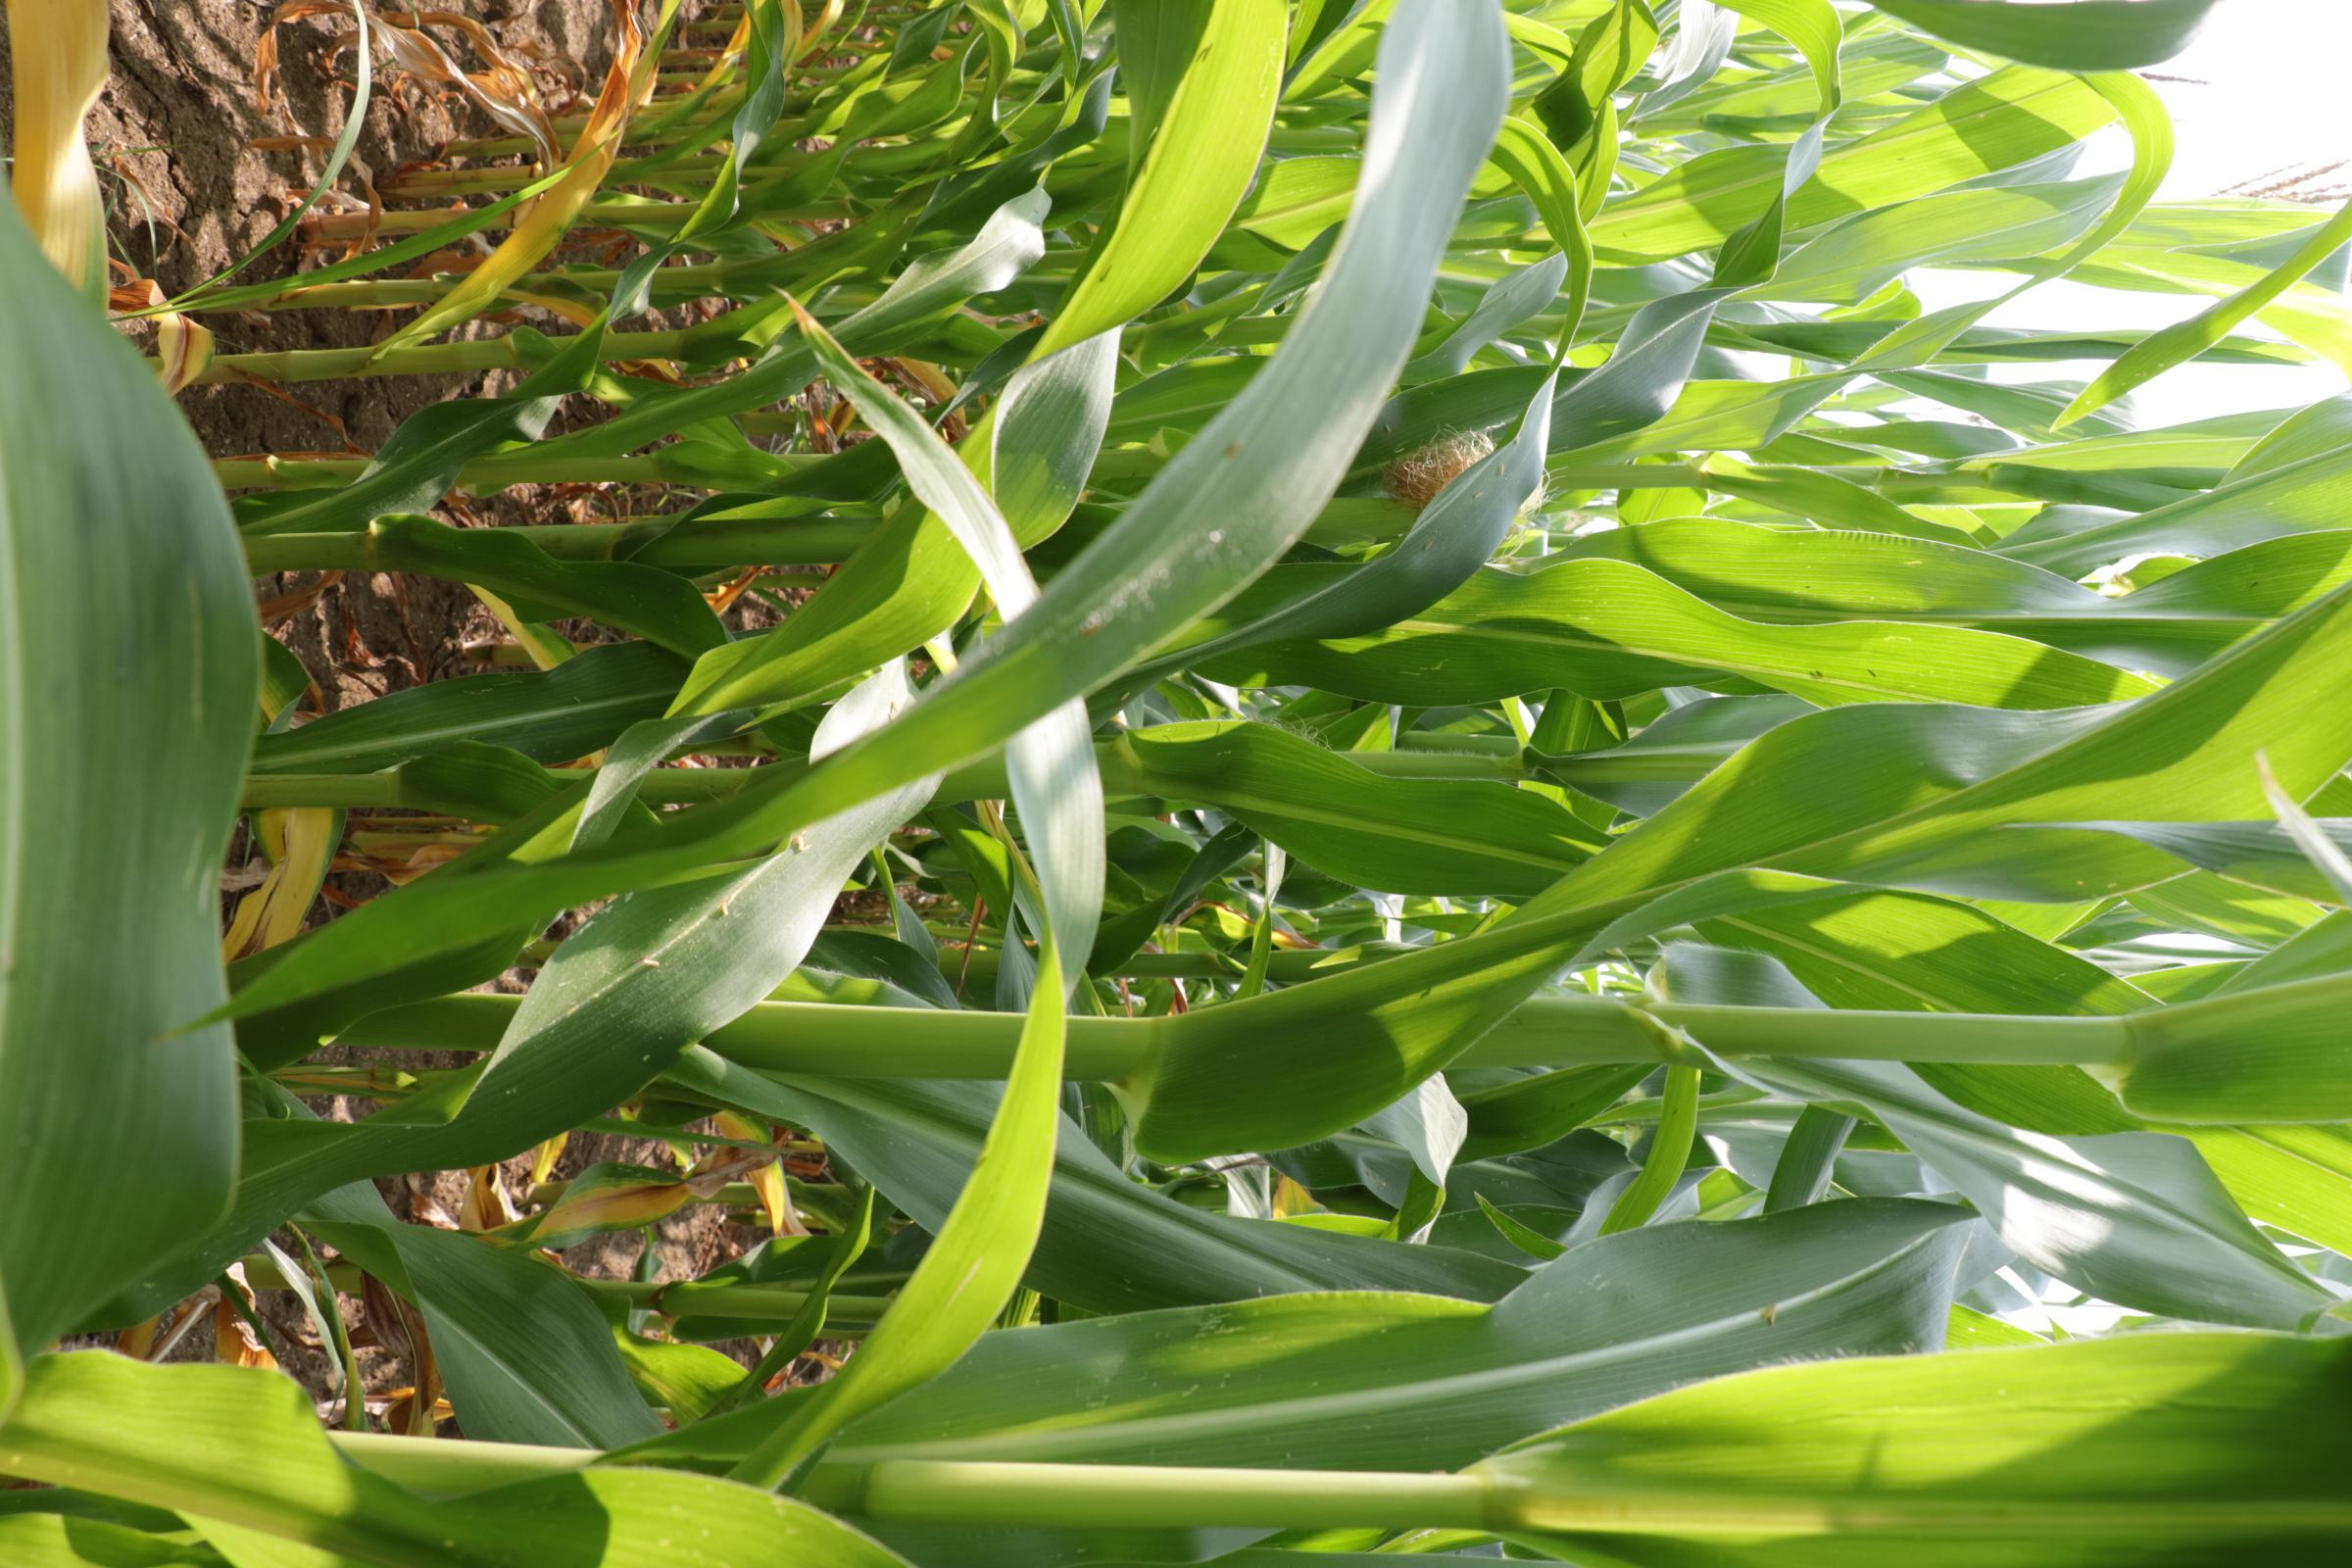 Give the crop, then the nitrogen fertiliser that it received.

maize, no added nitrogen
